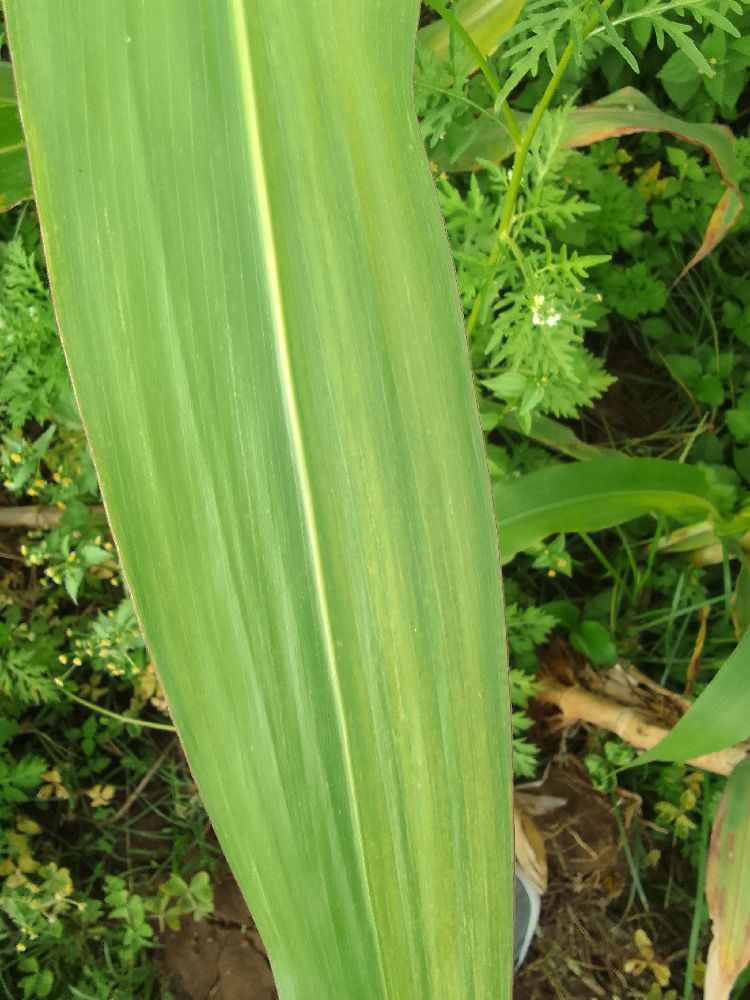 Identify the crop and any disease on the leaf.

maize, maize lethal necrosis
